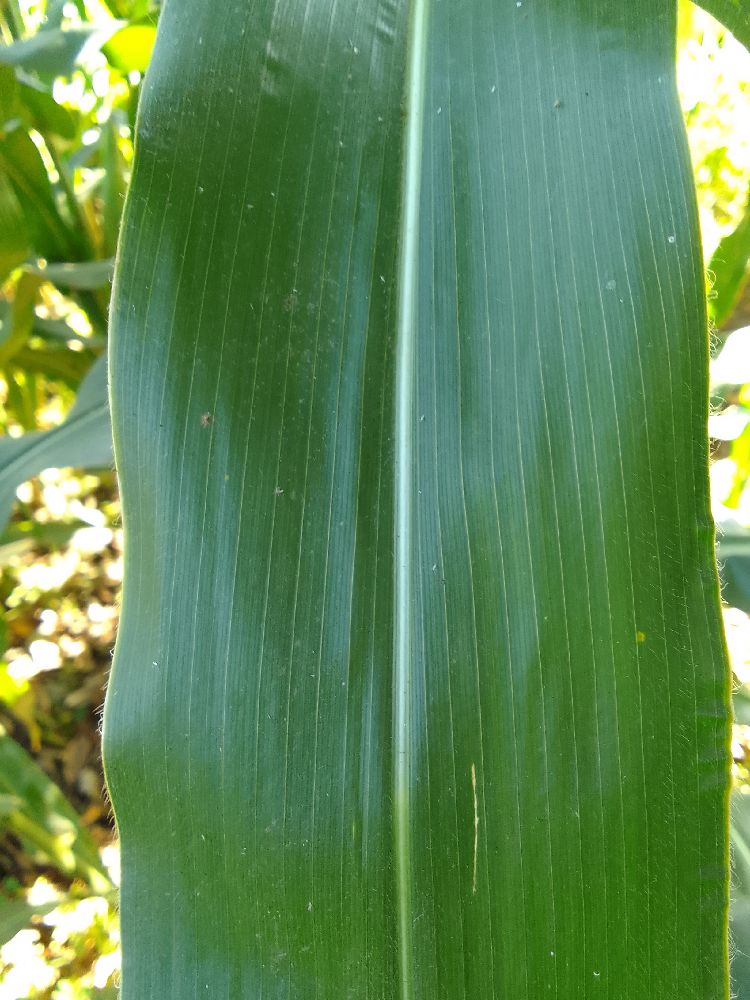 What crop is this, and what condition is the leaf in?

maize, healthy
